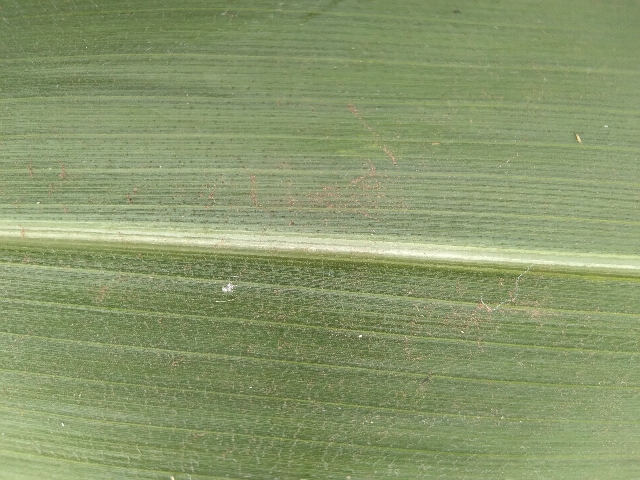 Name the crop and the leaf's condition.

maize, healthy
